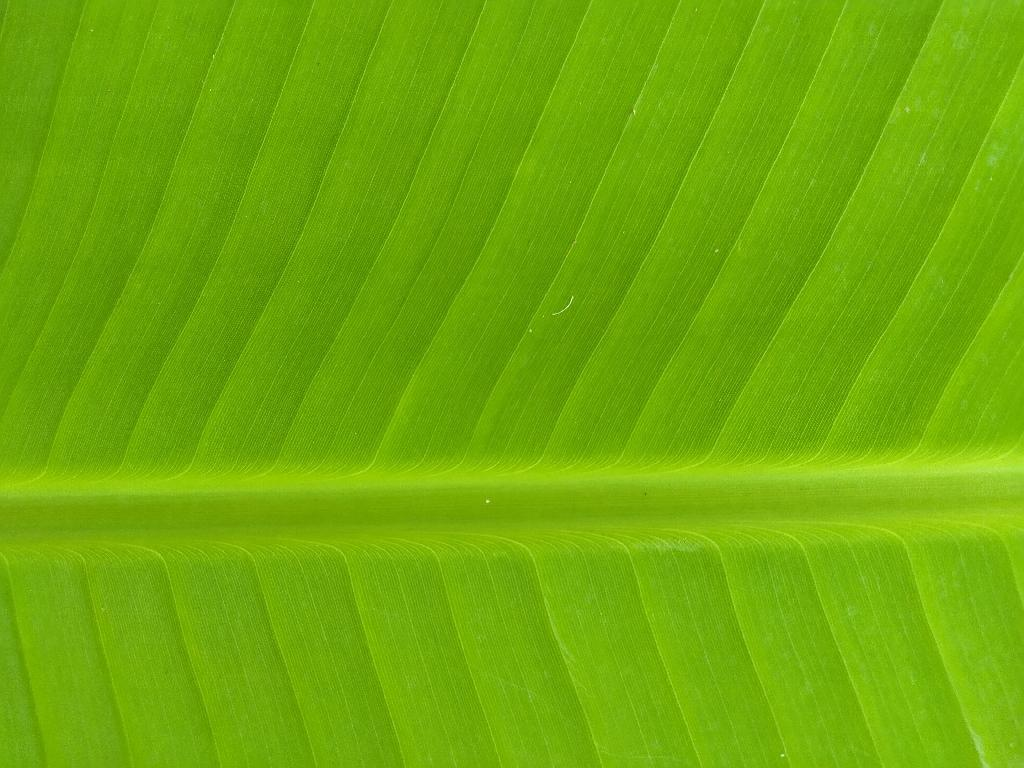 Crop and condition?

banana, healthy
